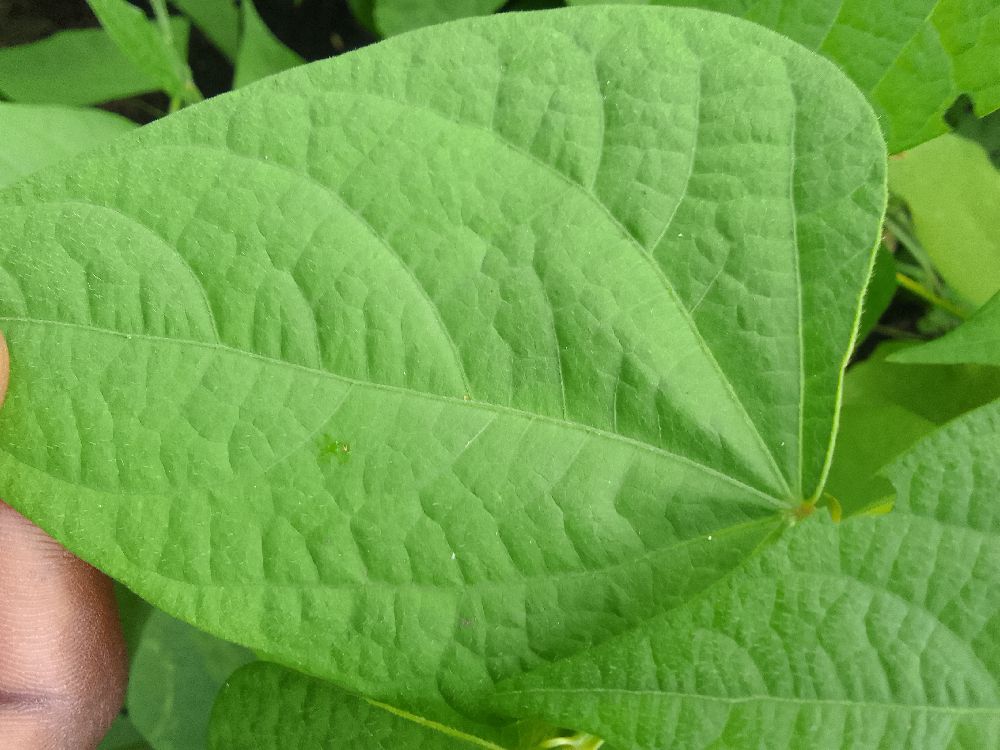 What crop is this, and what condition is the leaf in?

common bean, healthy
